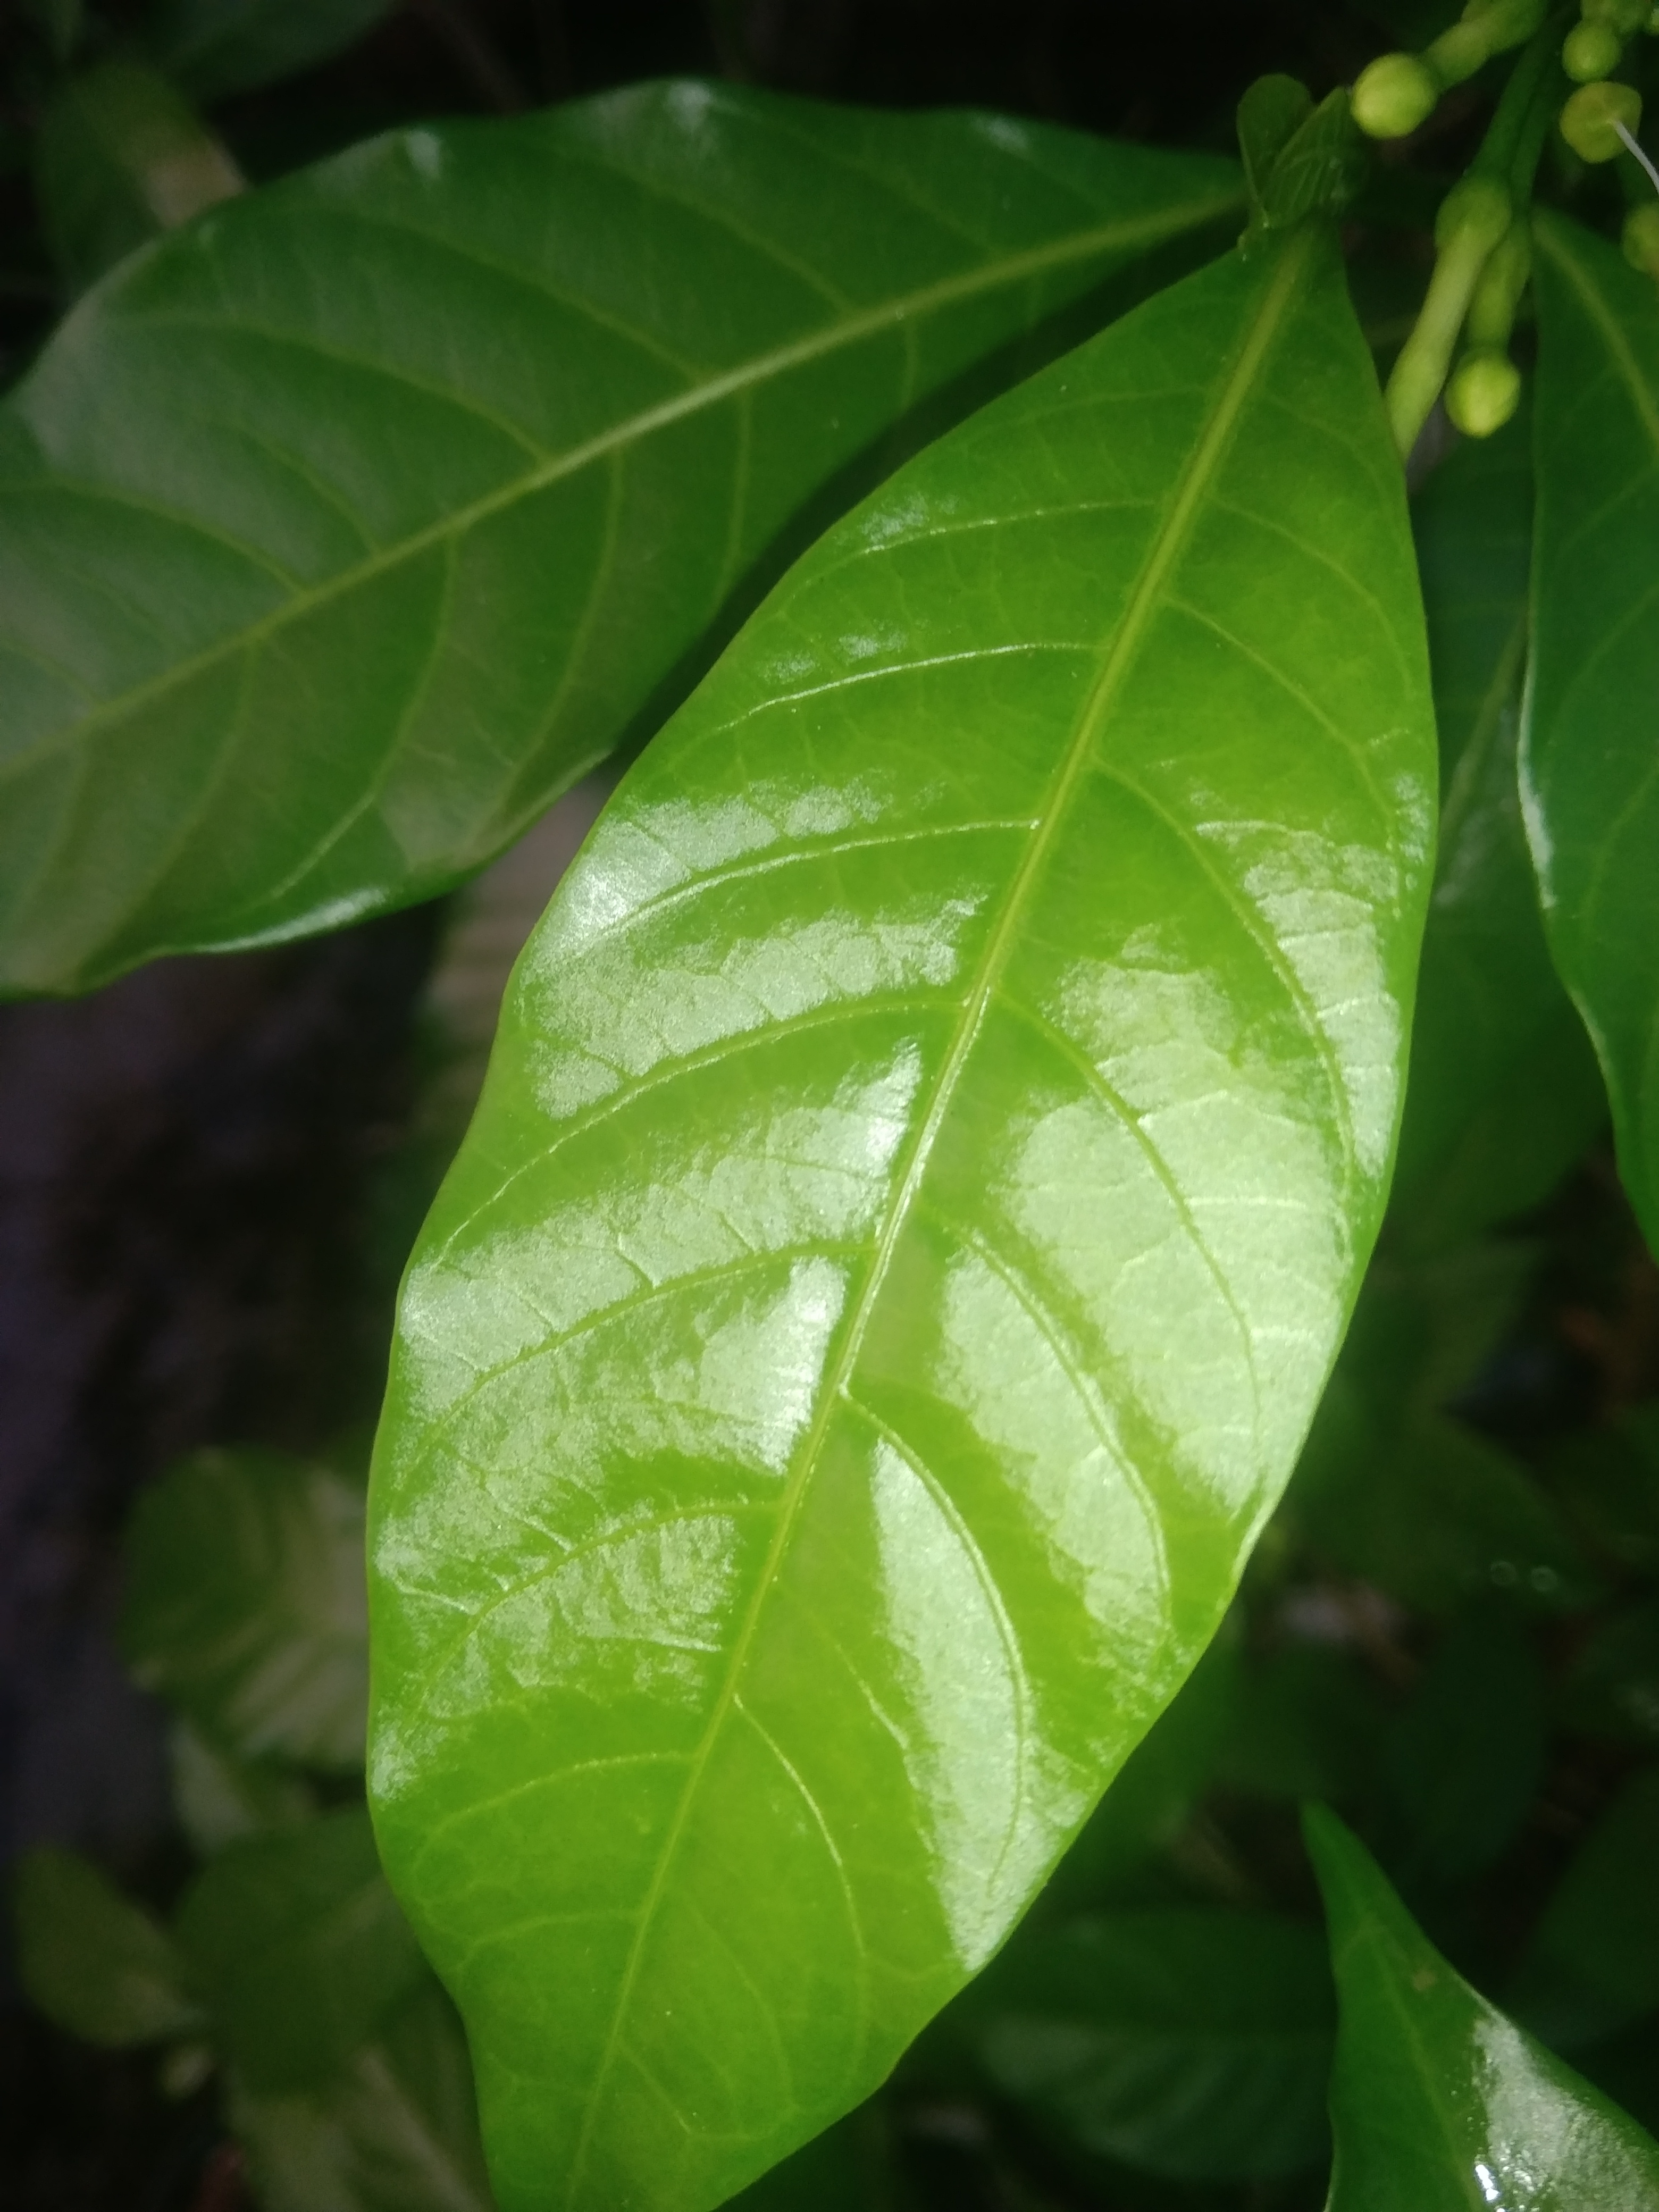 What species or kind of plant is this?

togor
